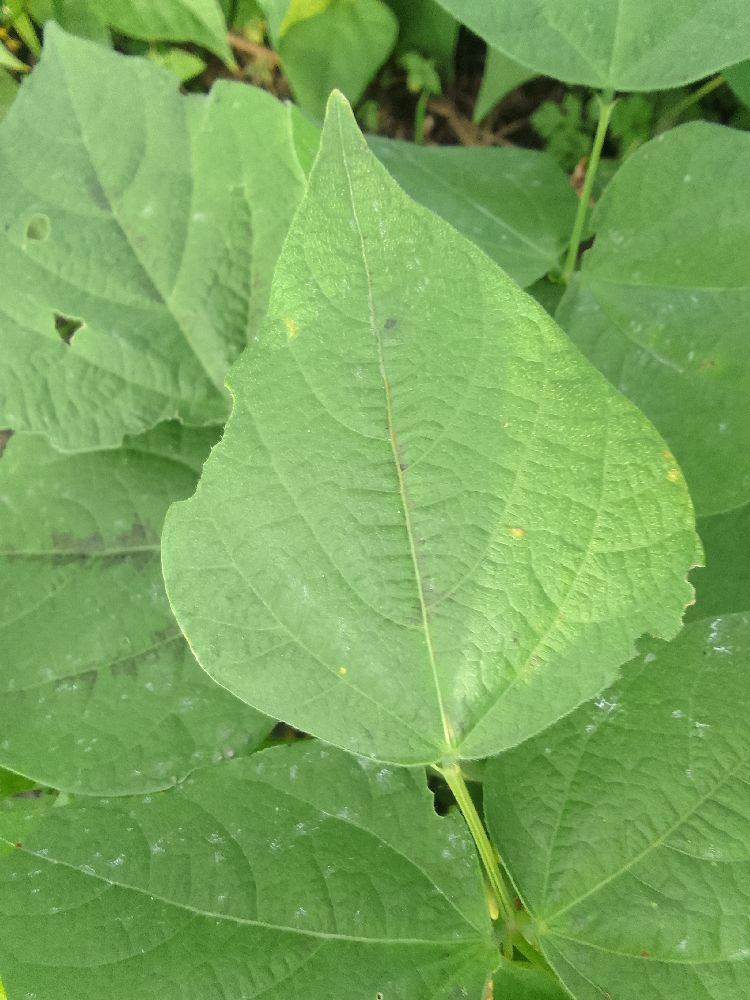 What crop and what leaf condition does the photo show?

common bean, healthy
